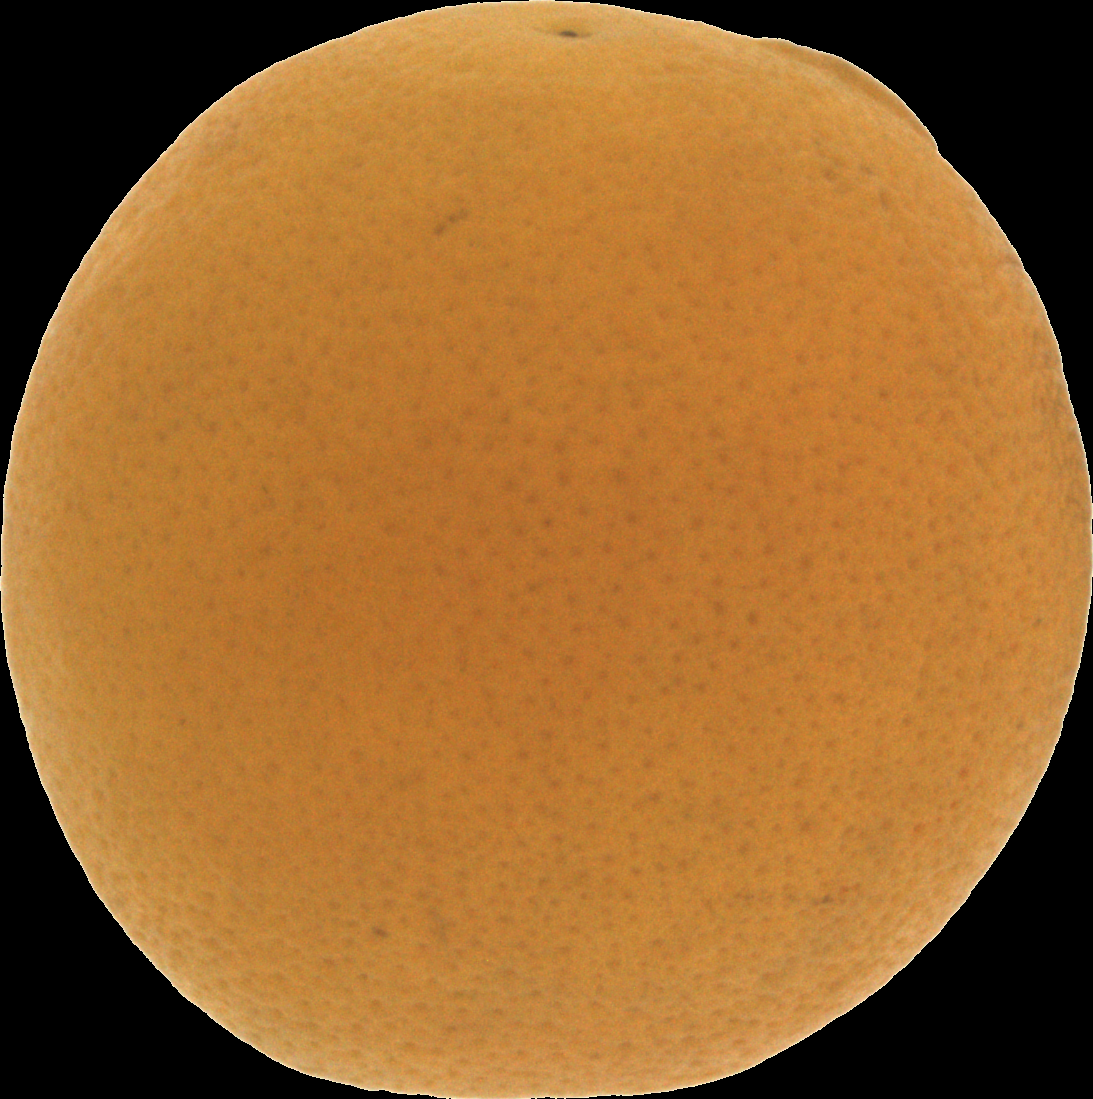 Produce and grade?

orange, bad
